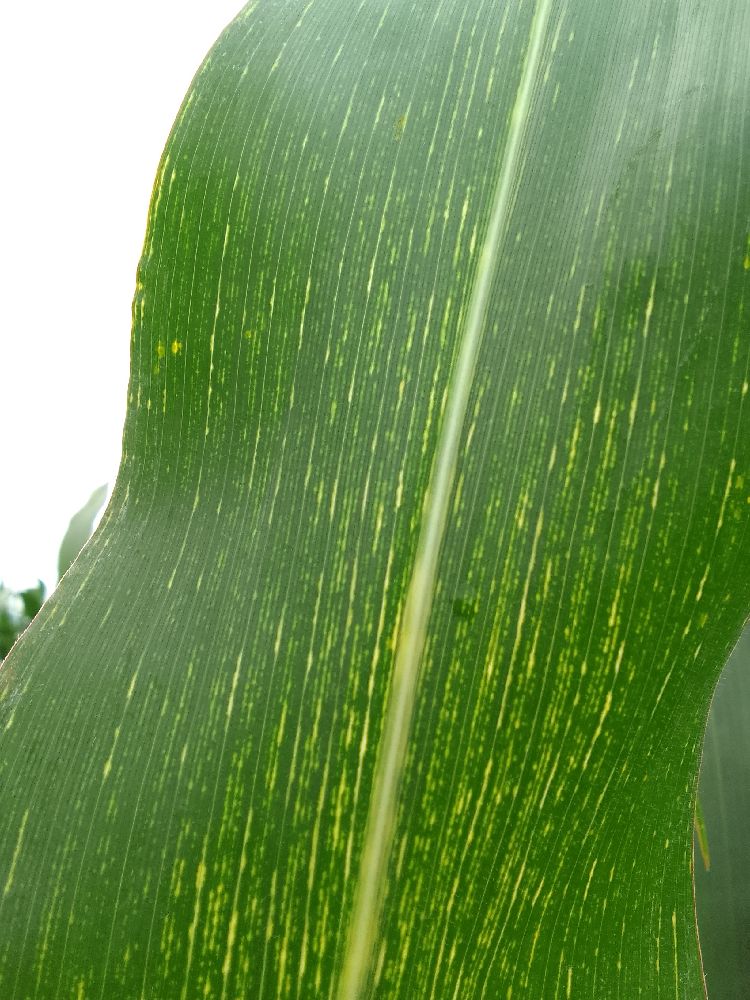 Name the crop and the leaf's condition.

maize, maize streak virus
